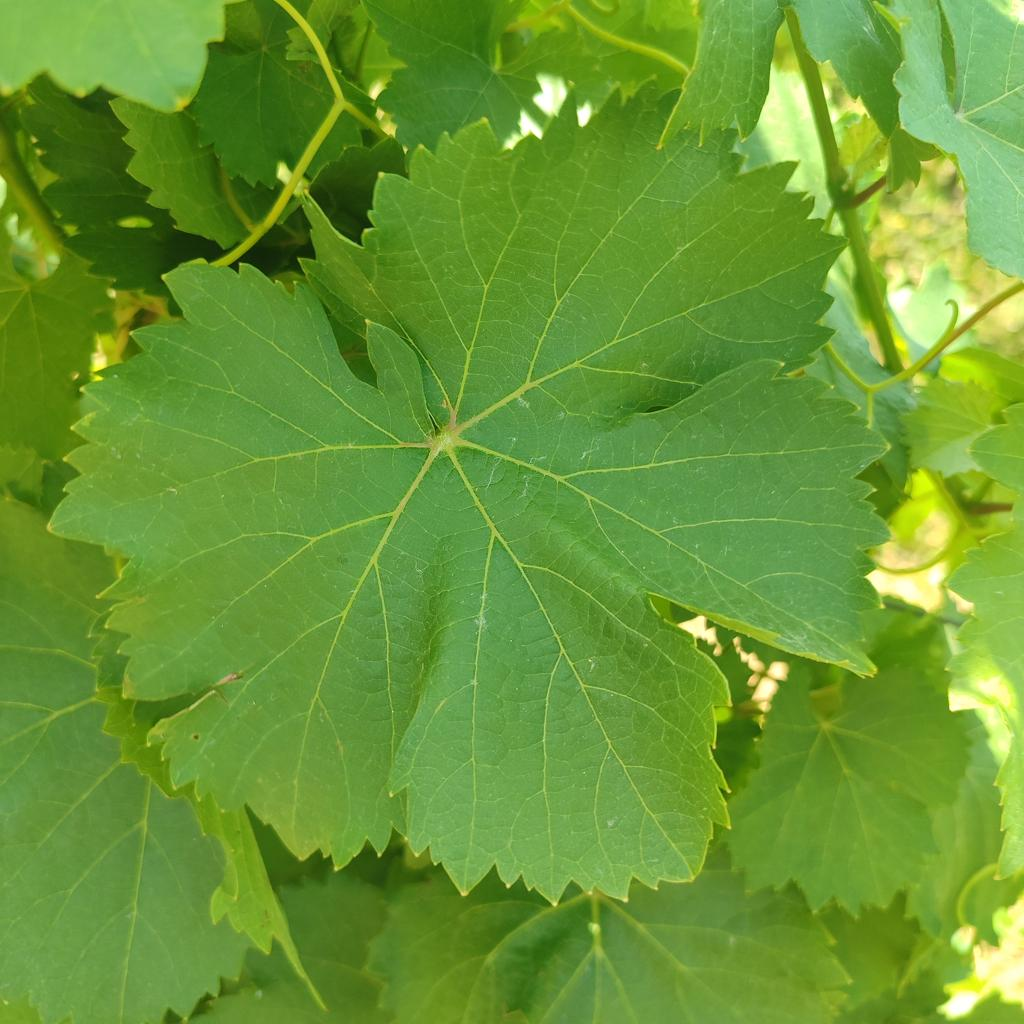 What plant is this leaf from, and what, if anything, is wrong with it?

grapevine, healthy
